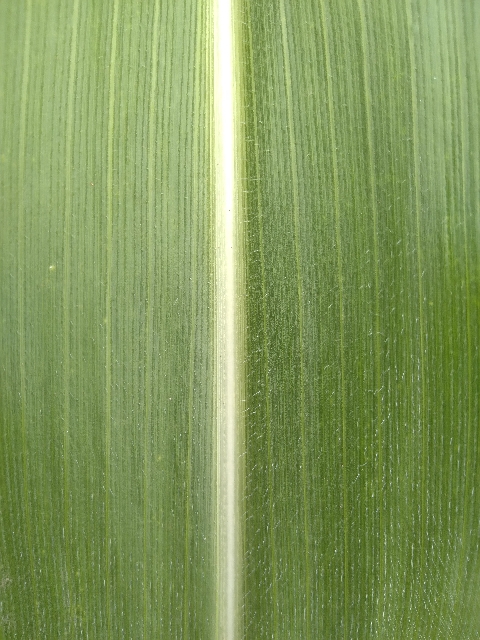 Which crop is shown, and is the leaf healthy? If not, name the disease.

maize, healthy
